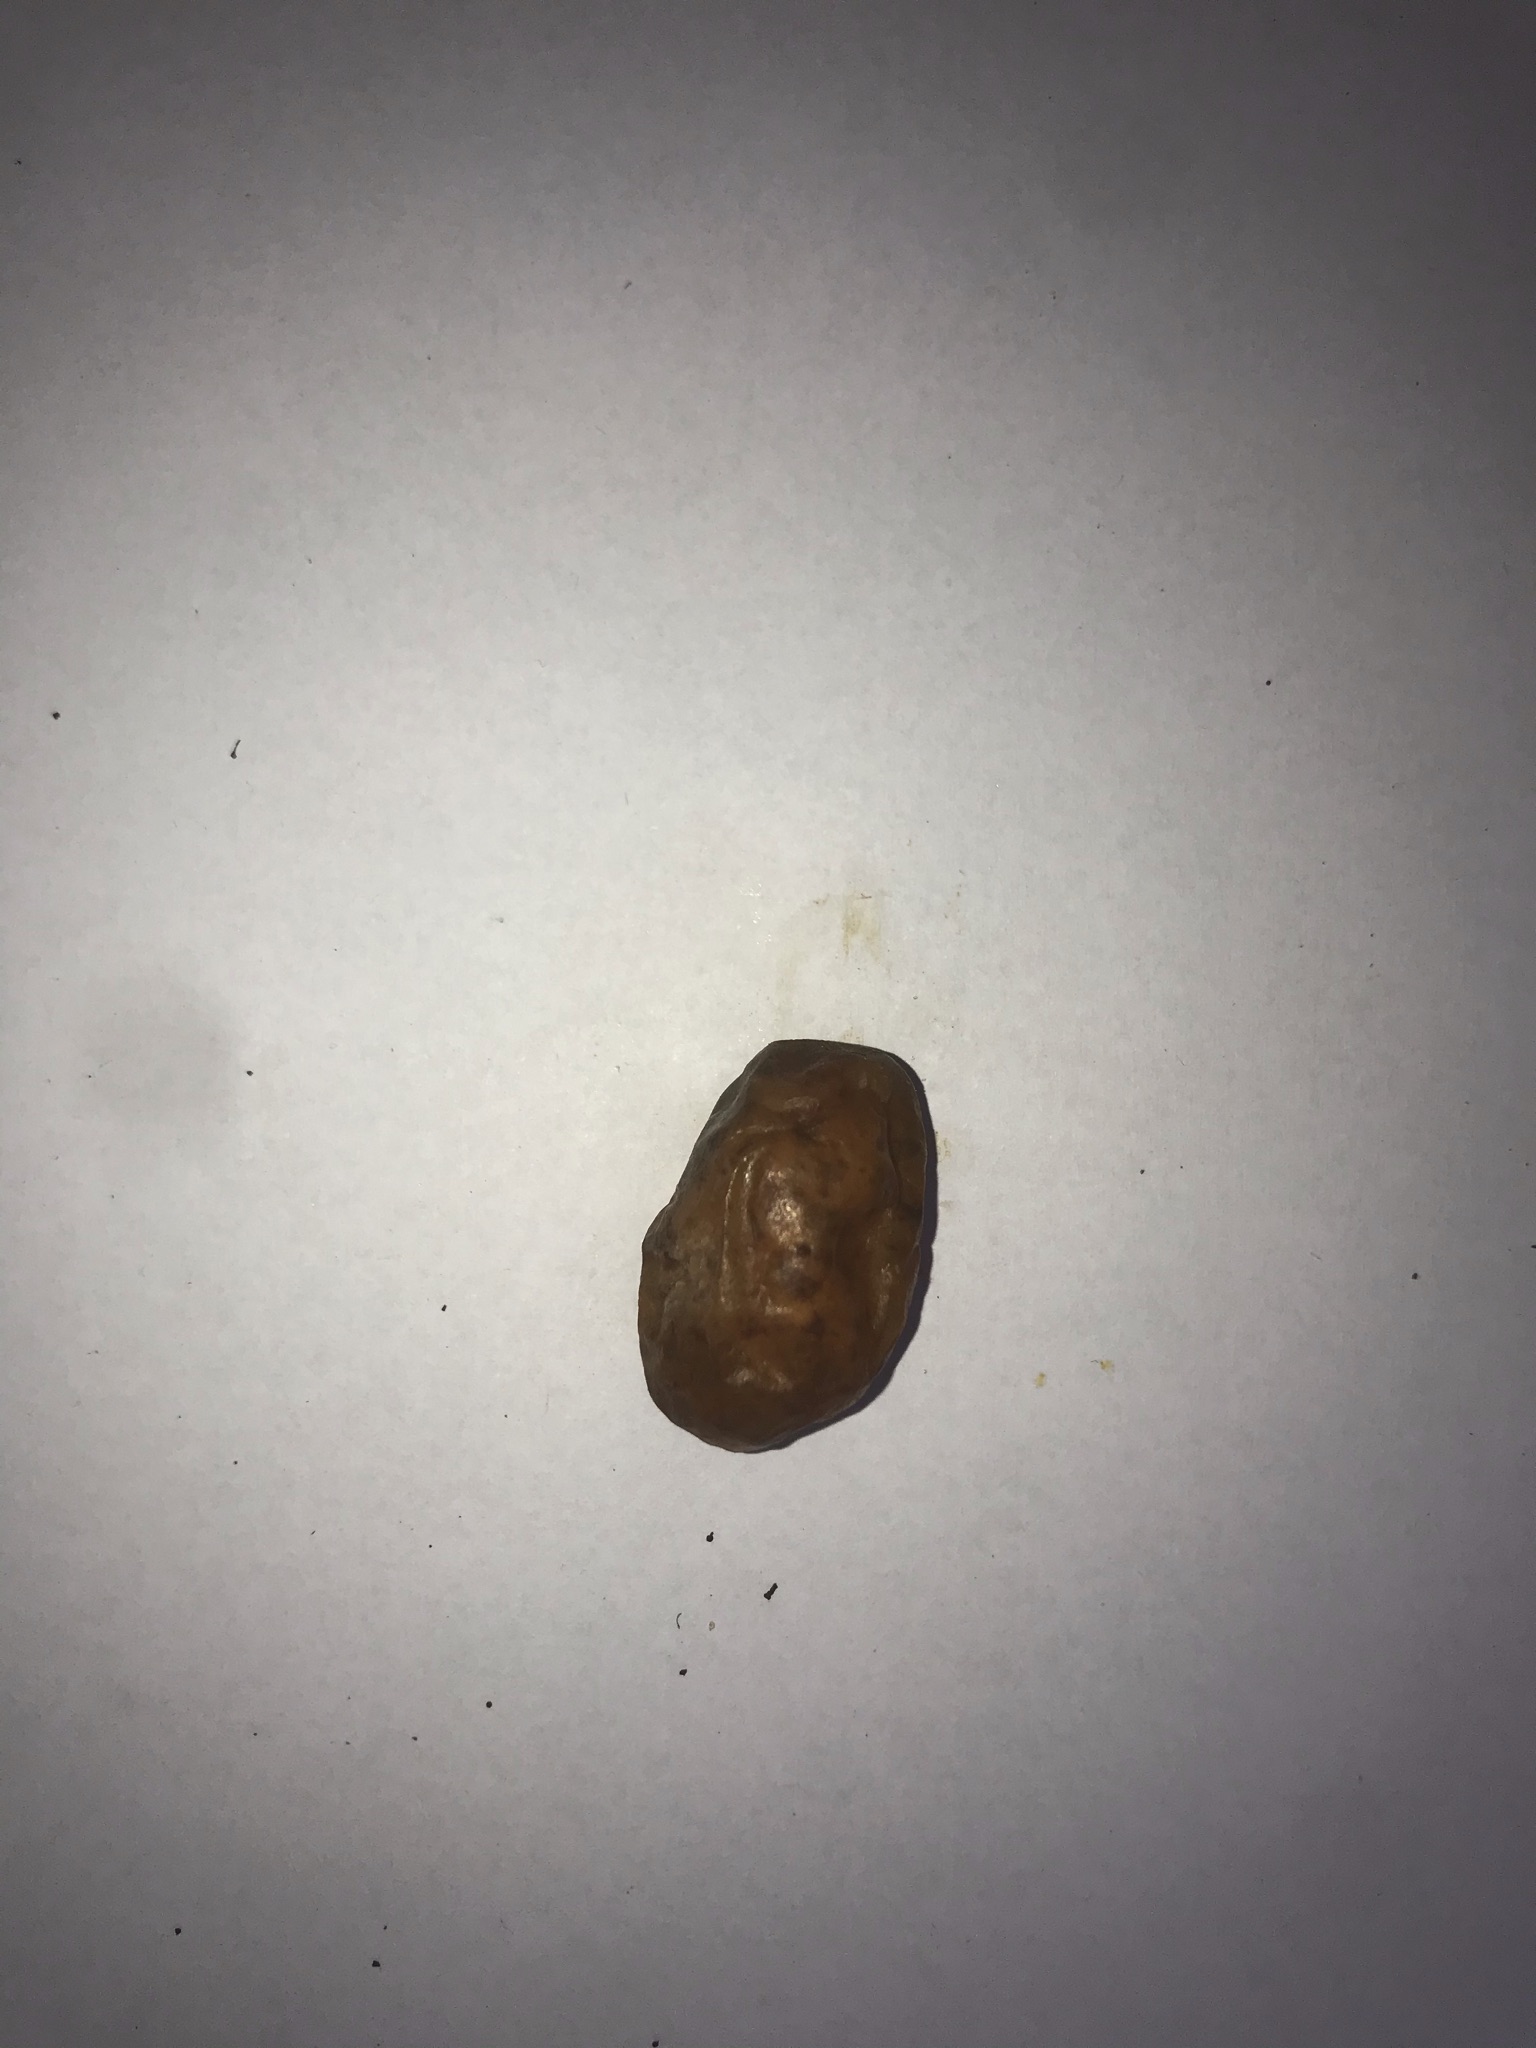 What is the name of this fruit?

siriguela
